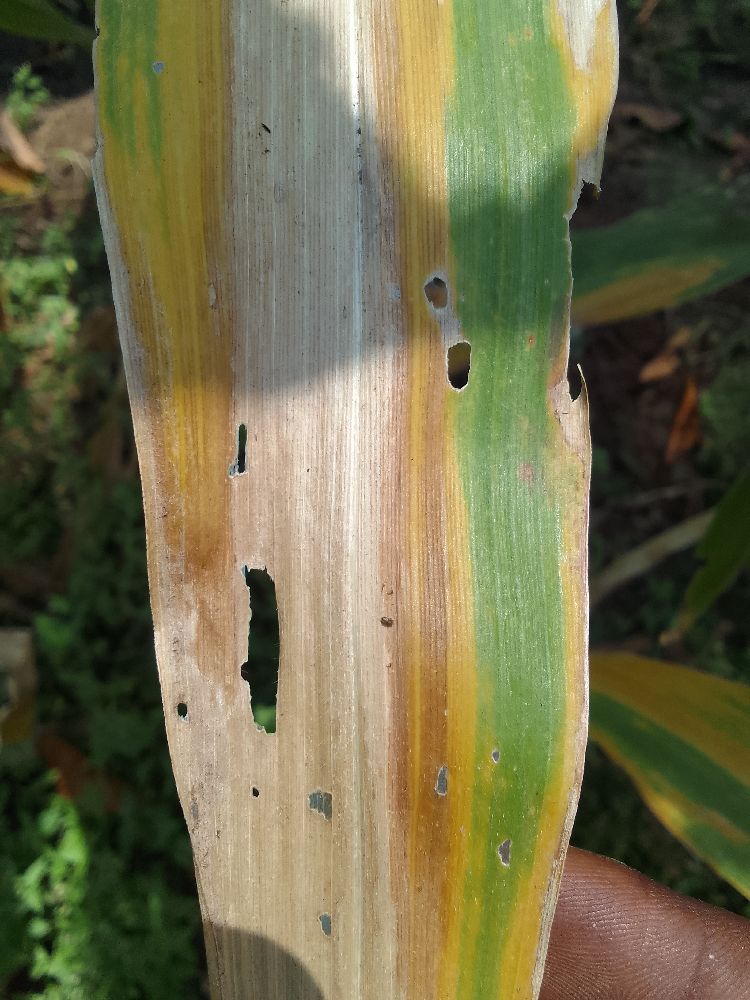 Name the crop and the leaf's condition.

maize, maize lethal necrosis
